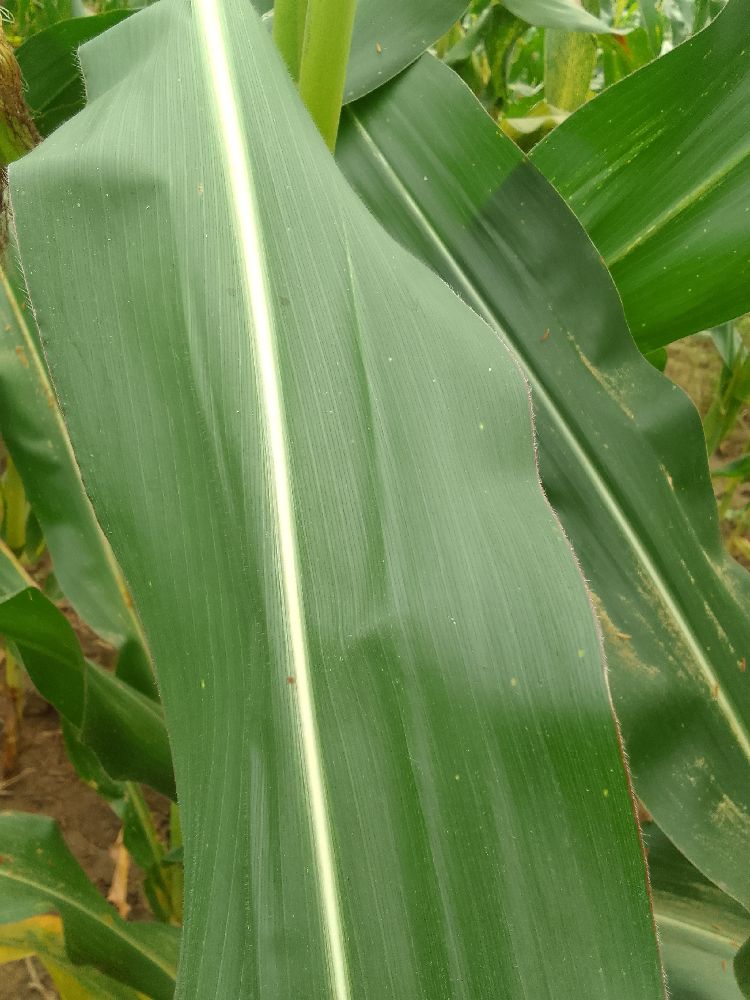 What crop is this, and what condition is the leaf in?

maize, healthy
